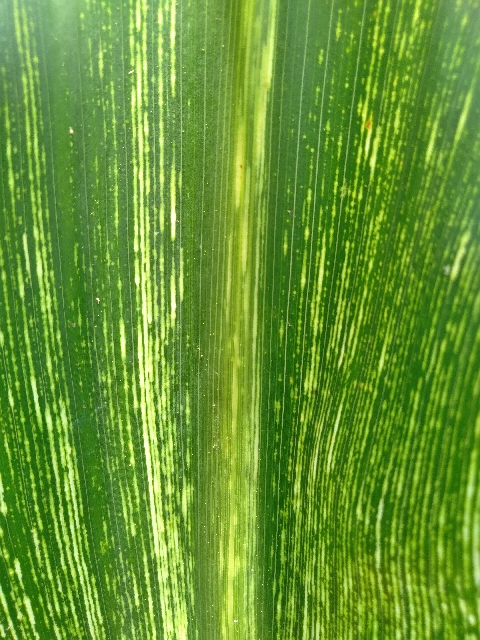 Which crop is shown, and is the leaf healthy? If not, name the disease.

maize, maize streak virus
